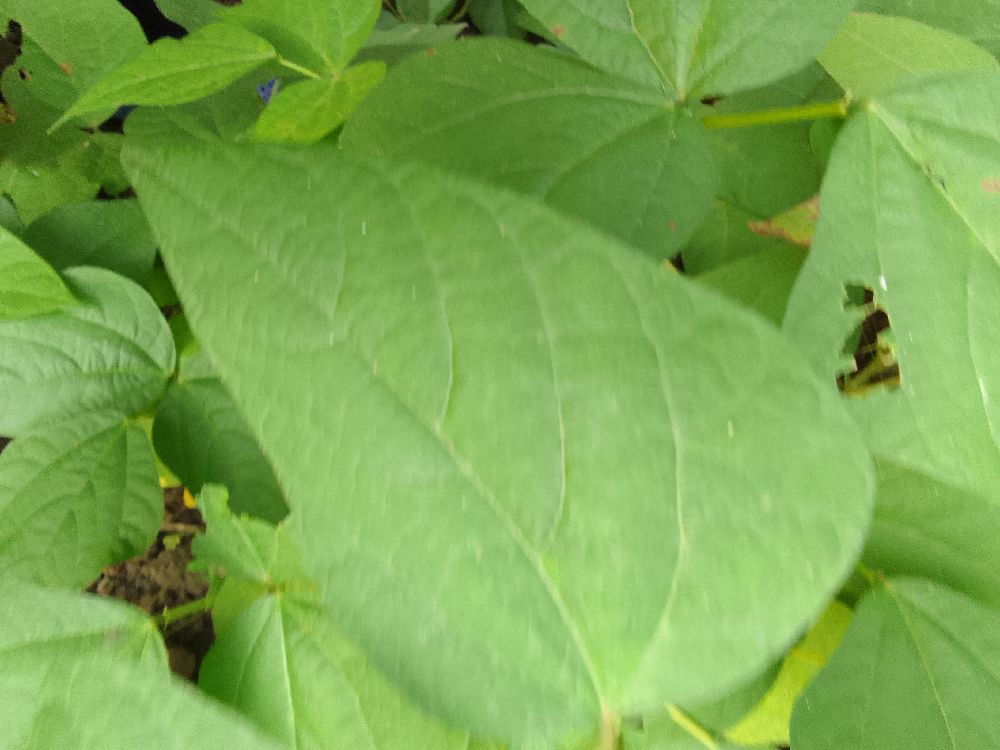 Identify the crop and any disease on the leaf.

common bean, healthy
